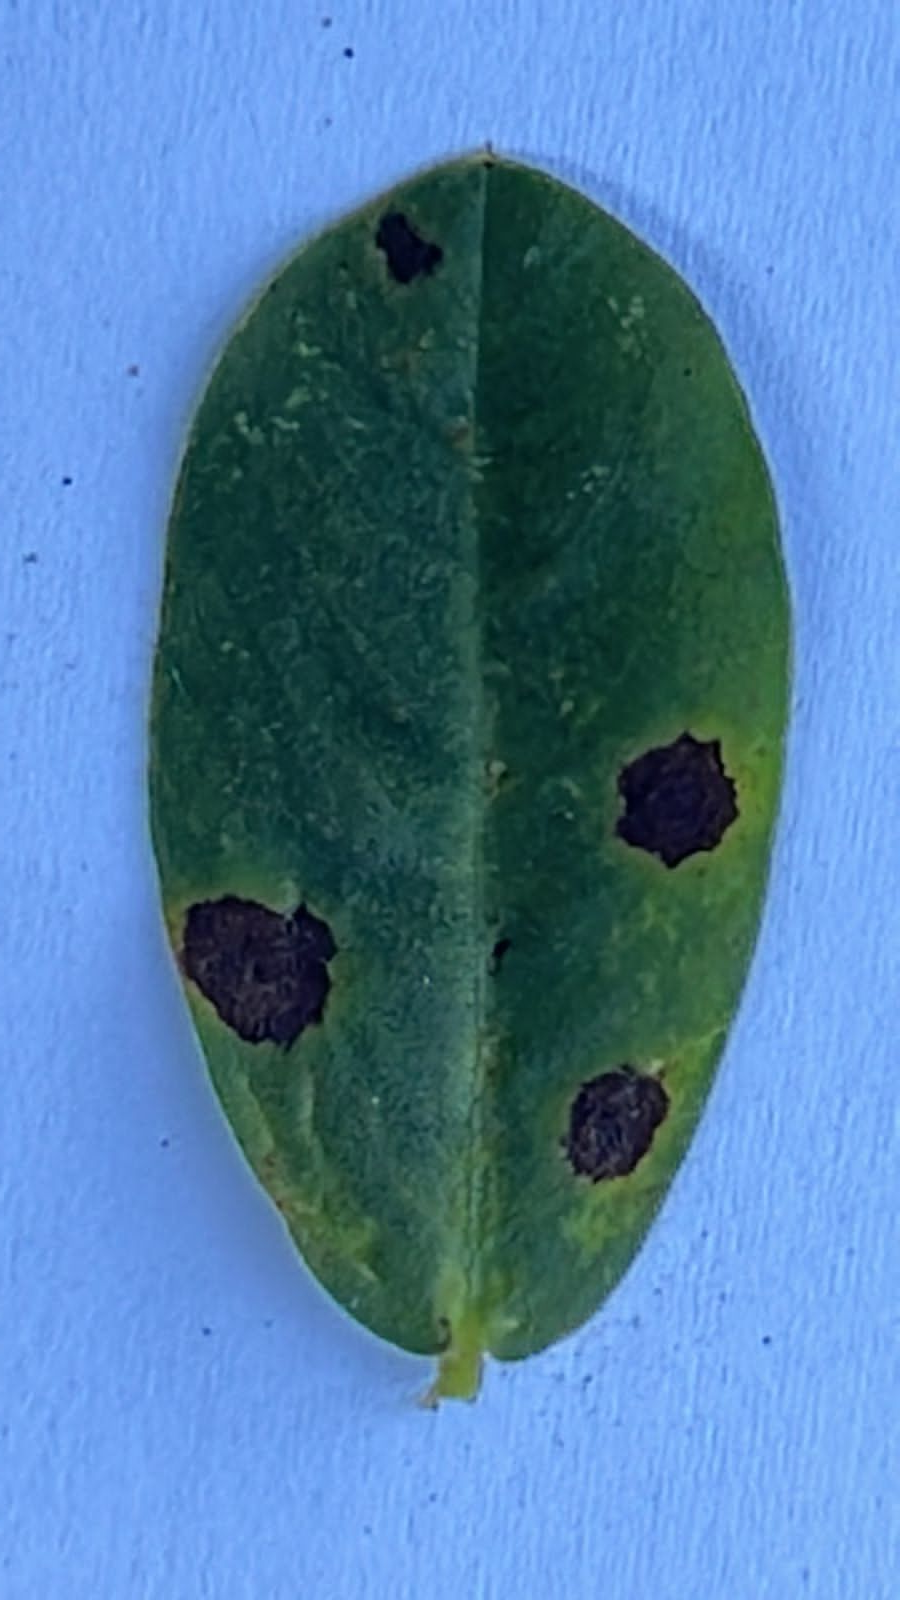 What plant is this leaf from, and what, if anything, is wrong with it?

peanut, nothapassalora personata
